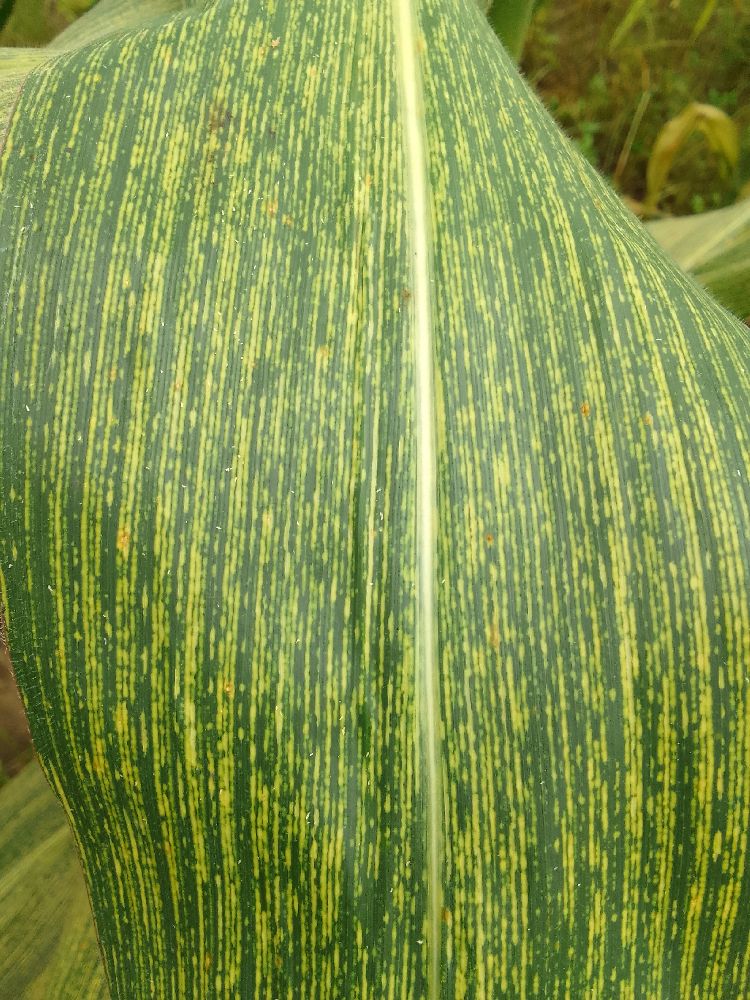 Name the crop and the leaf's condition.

maize, maize streak virus
